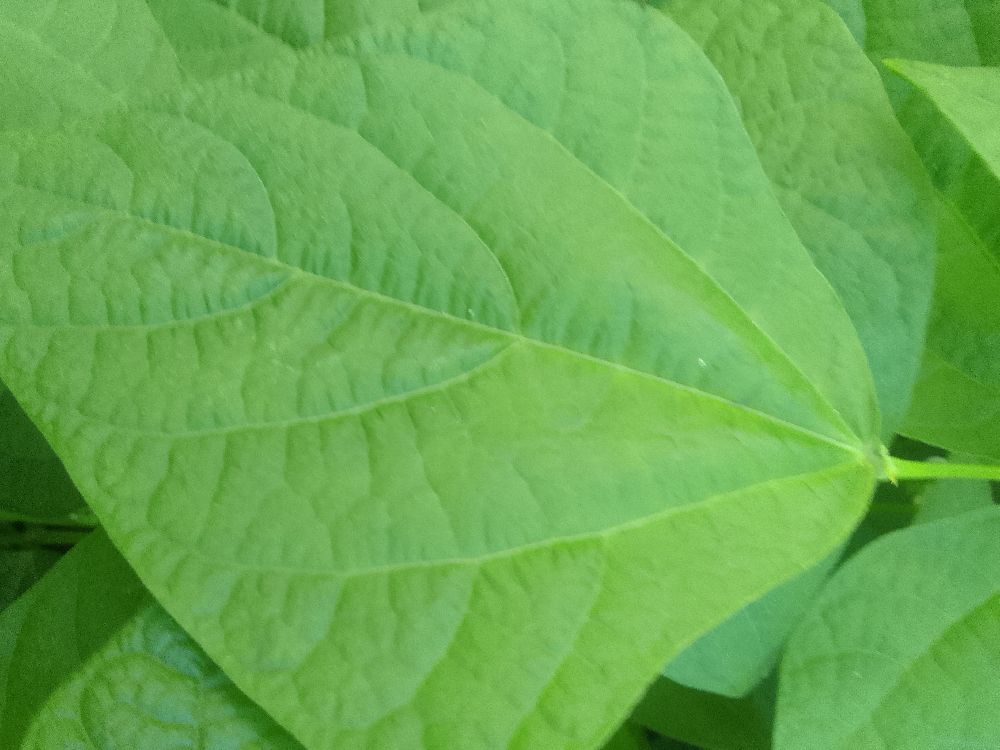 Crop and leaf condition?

common bean, healthy
